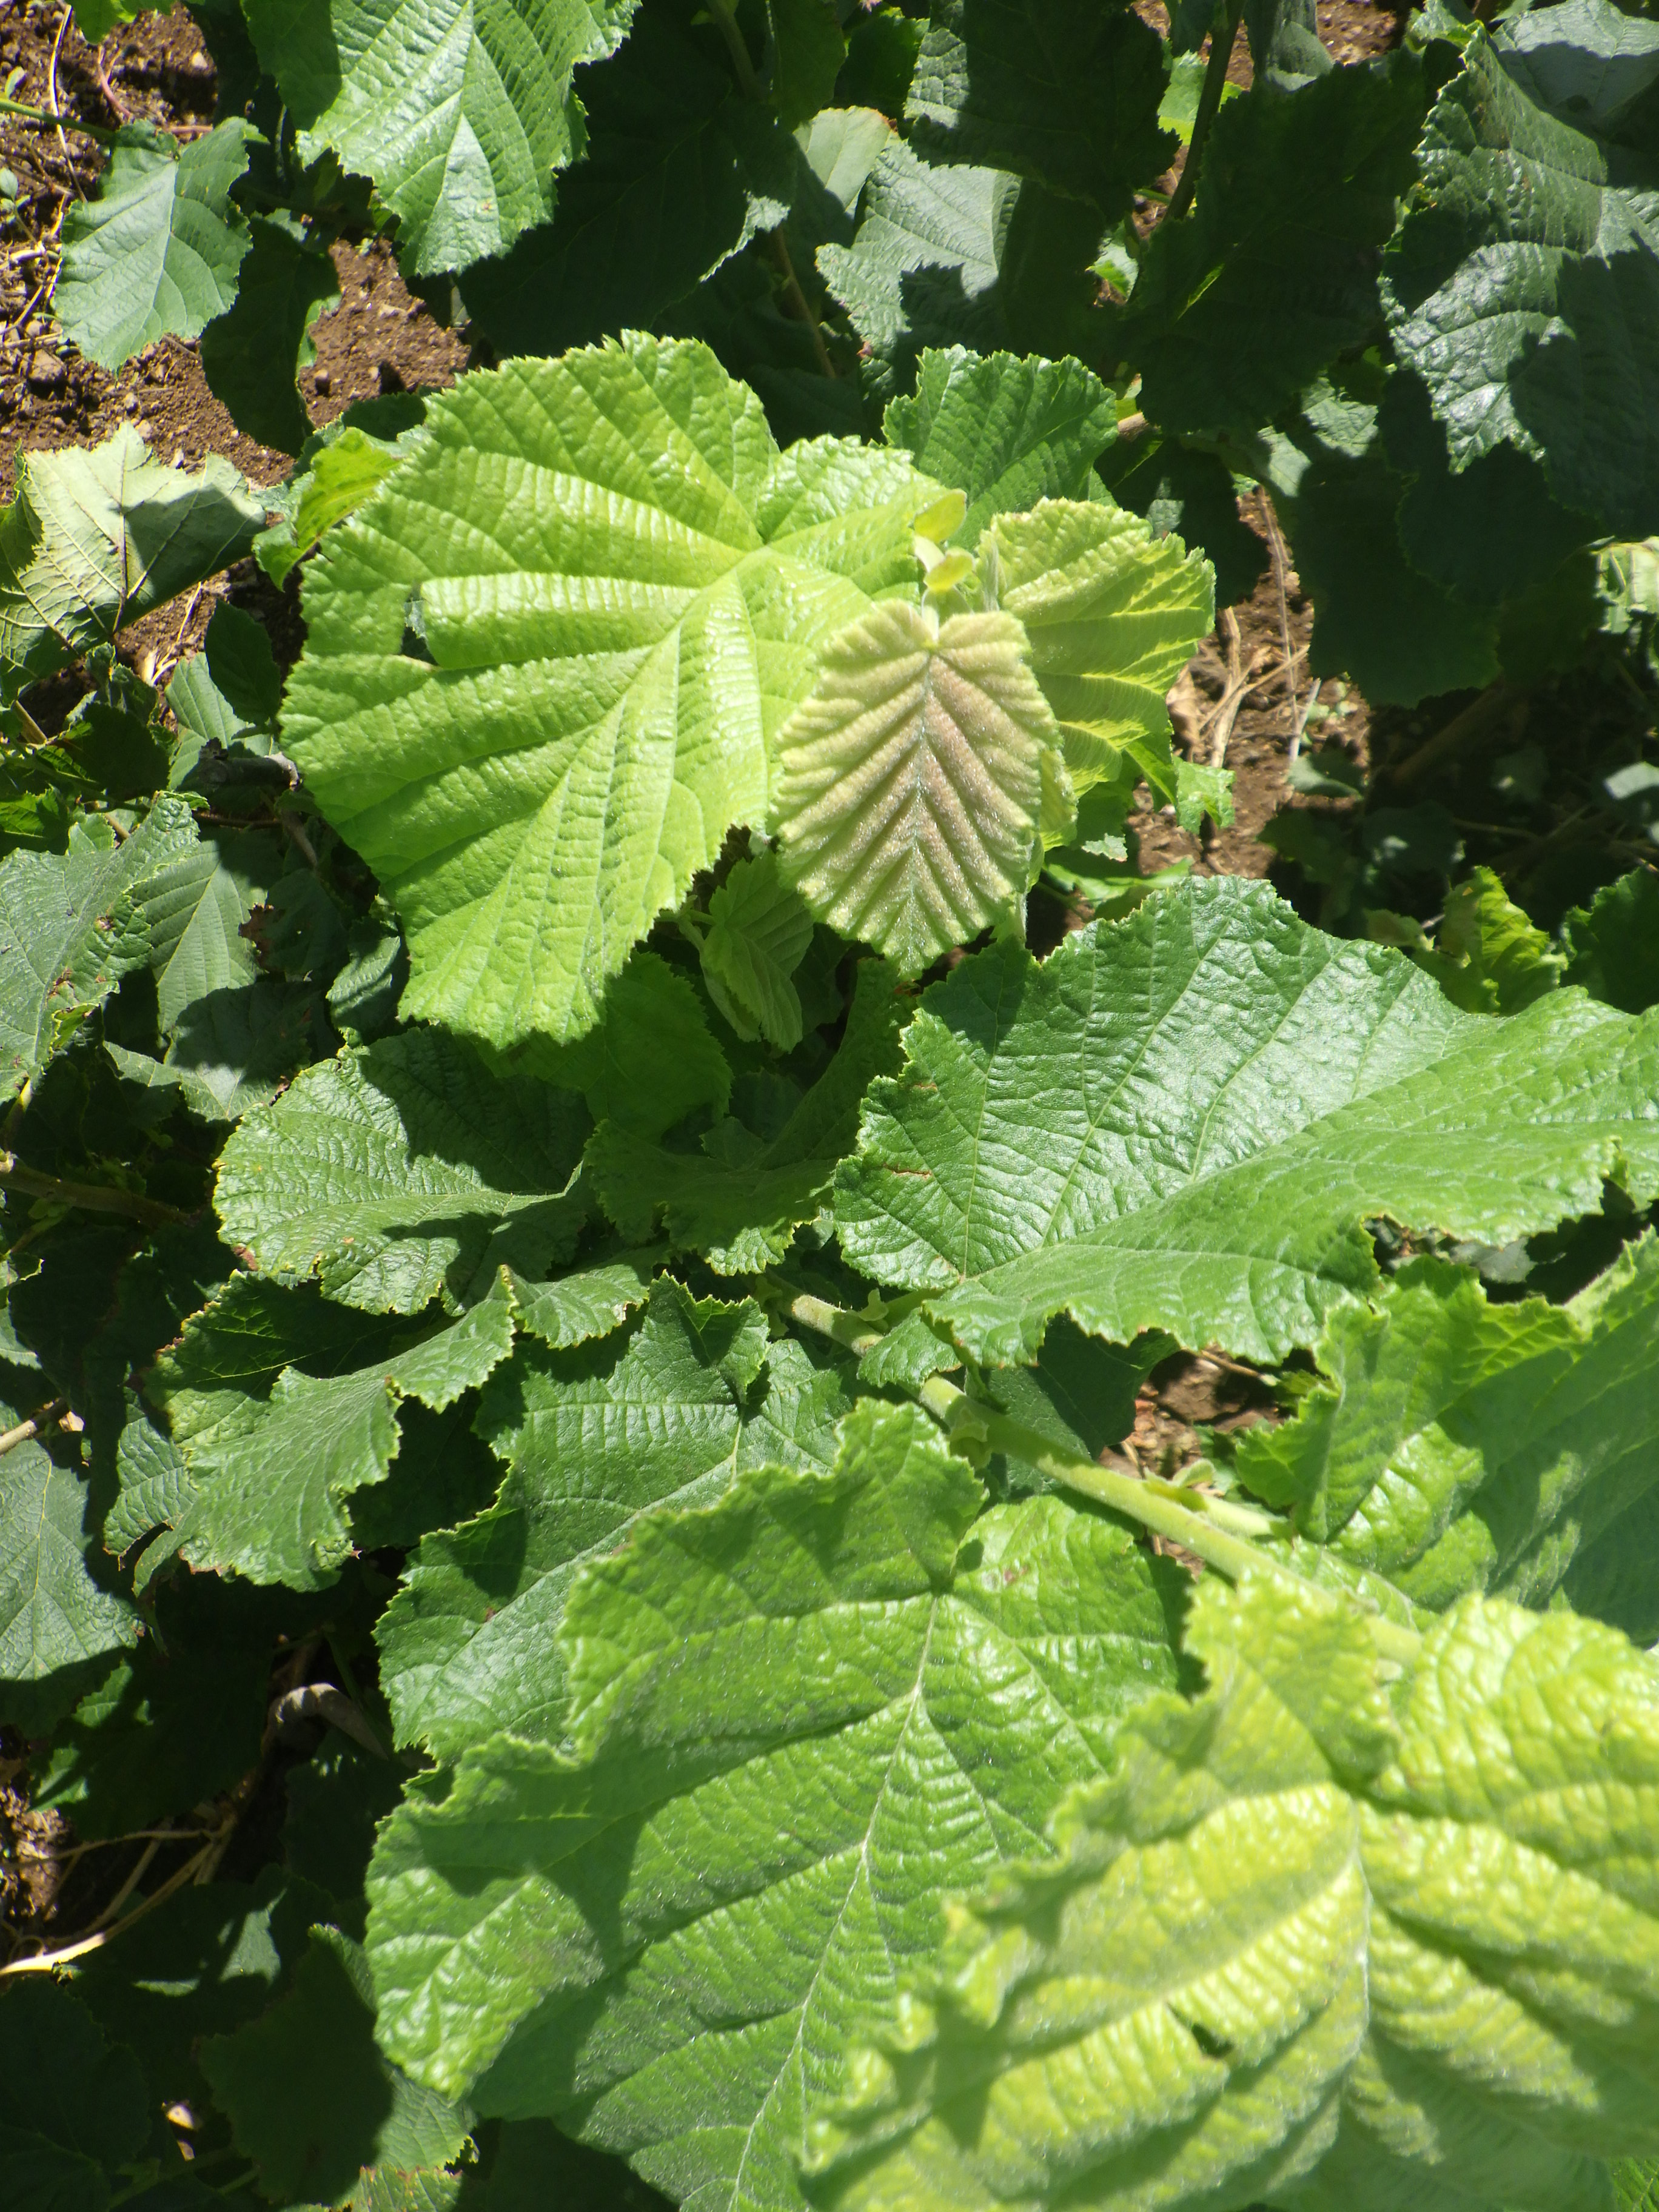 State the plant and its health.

hazel, phytophagous
